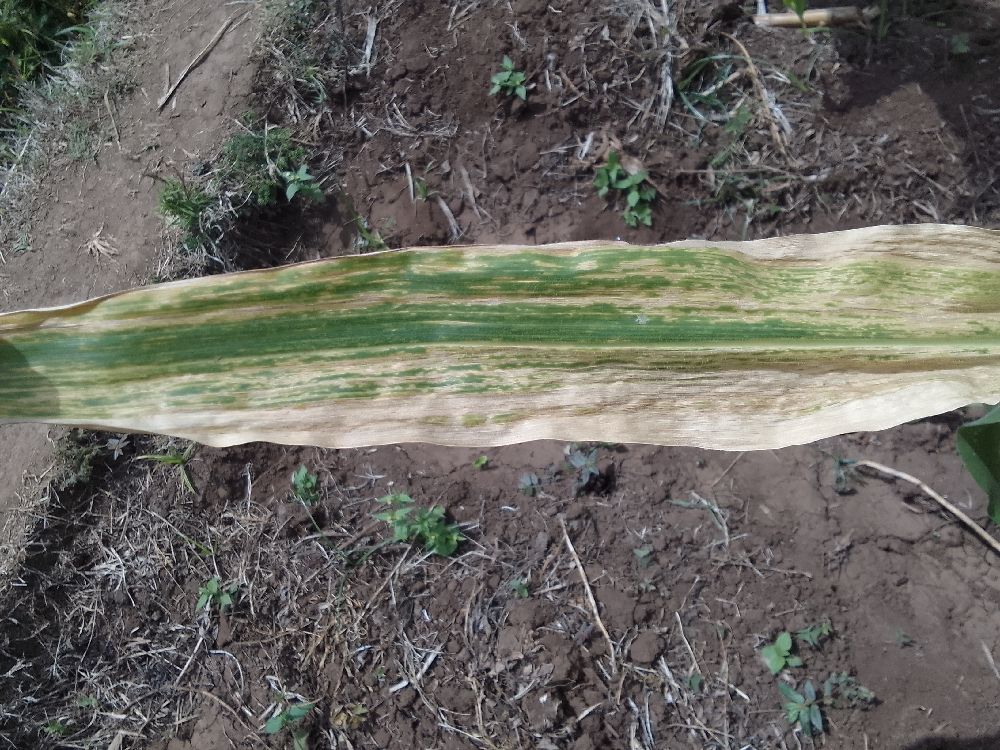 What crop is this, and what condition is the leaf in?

maize, maize lethal necrosis
